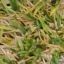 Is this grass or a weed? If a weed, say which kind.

grass
